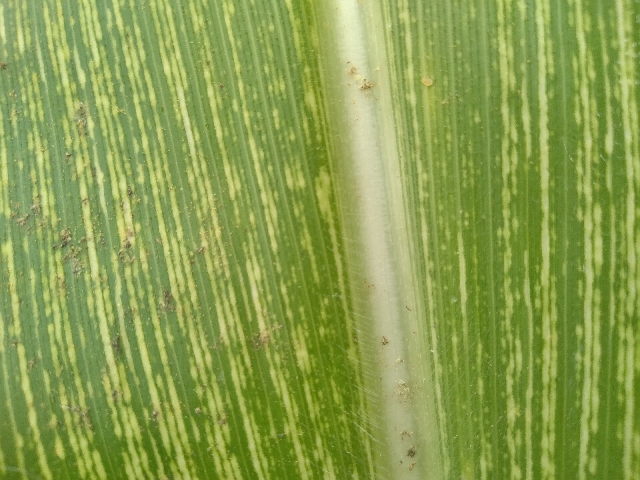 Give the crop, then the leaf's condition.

maize, maize streak virus
